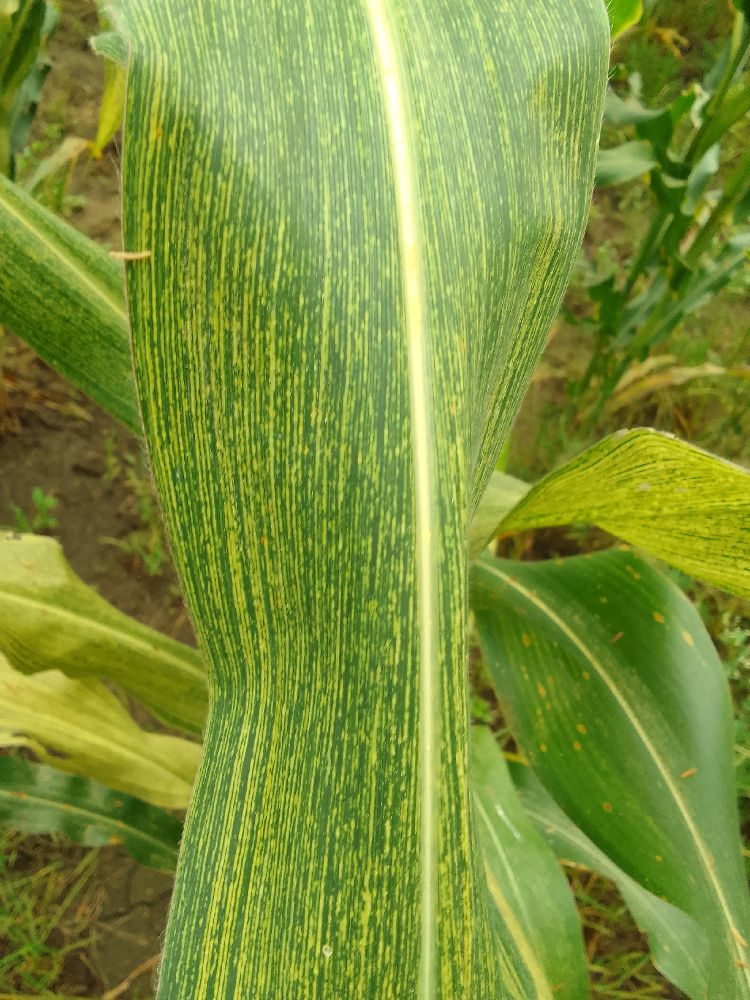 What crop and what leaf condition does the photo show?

maize, maize streak virus
